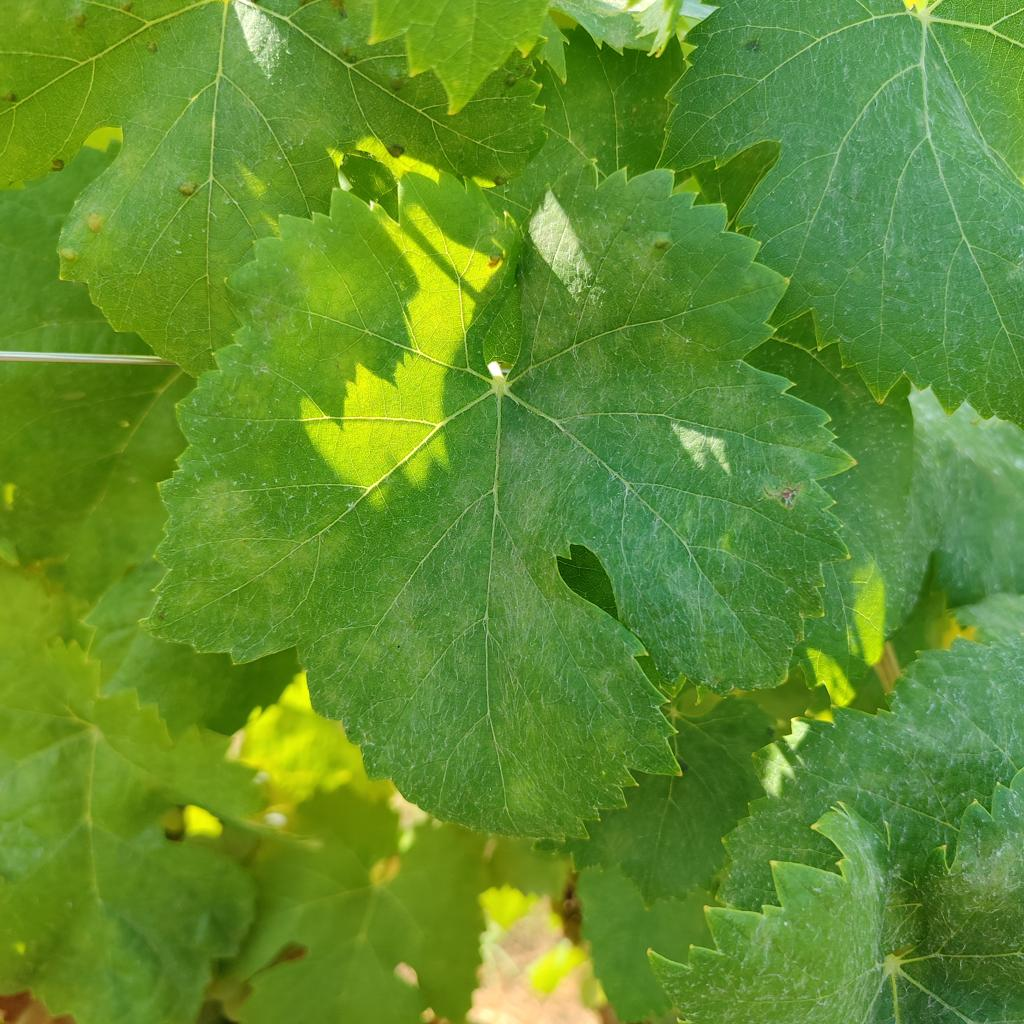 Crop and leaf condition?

grapevine, healthy
